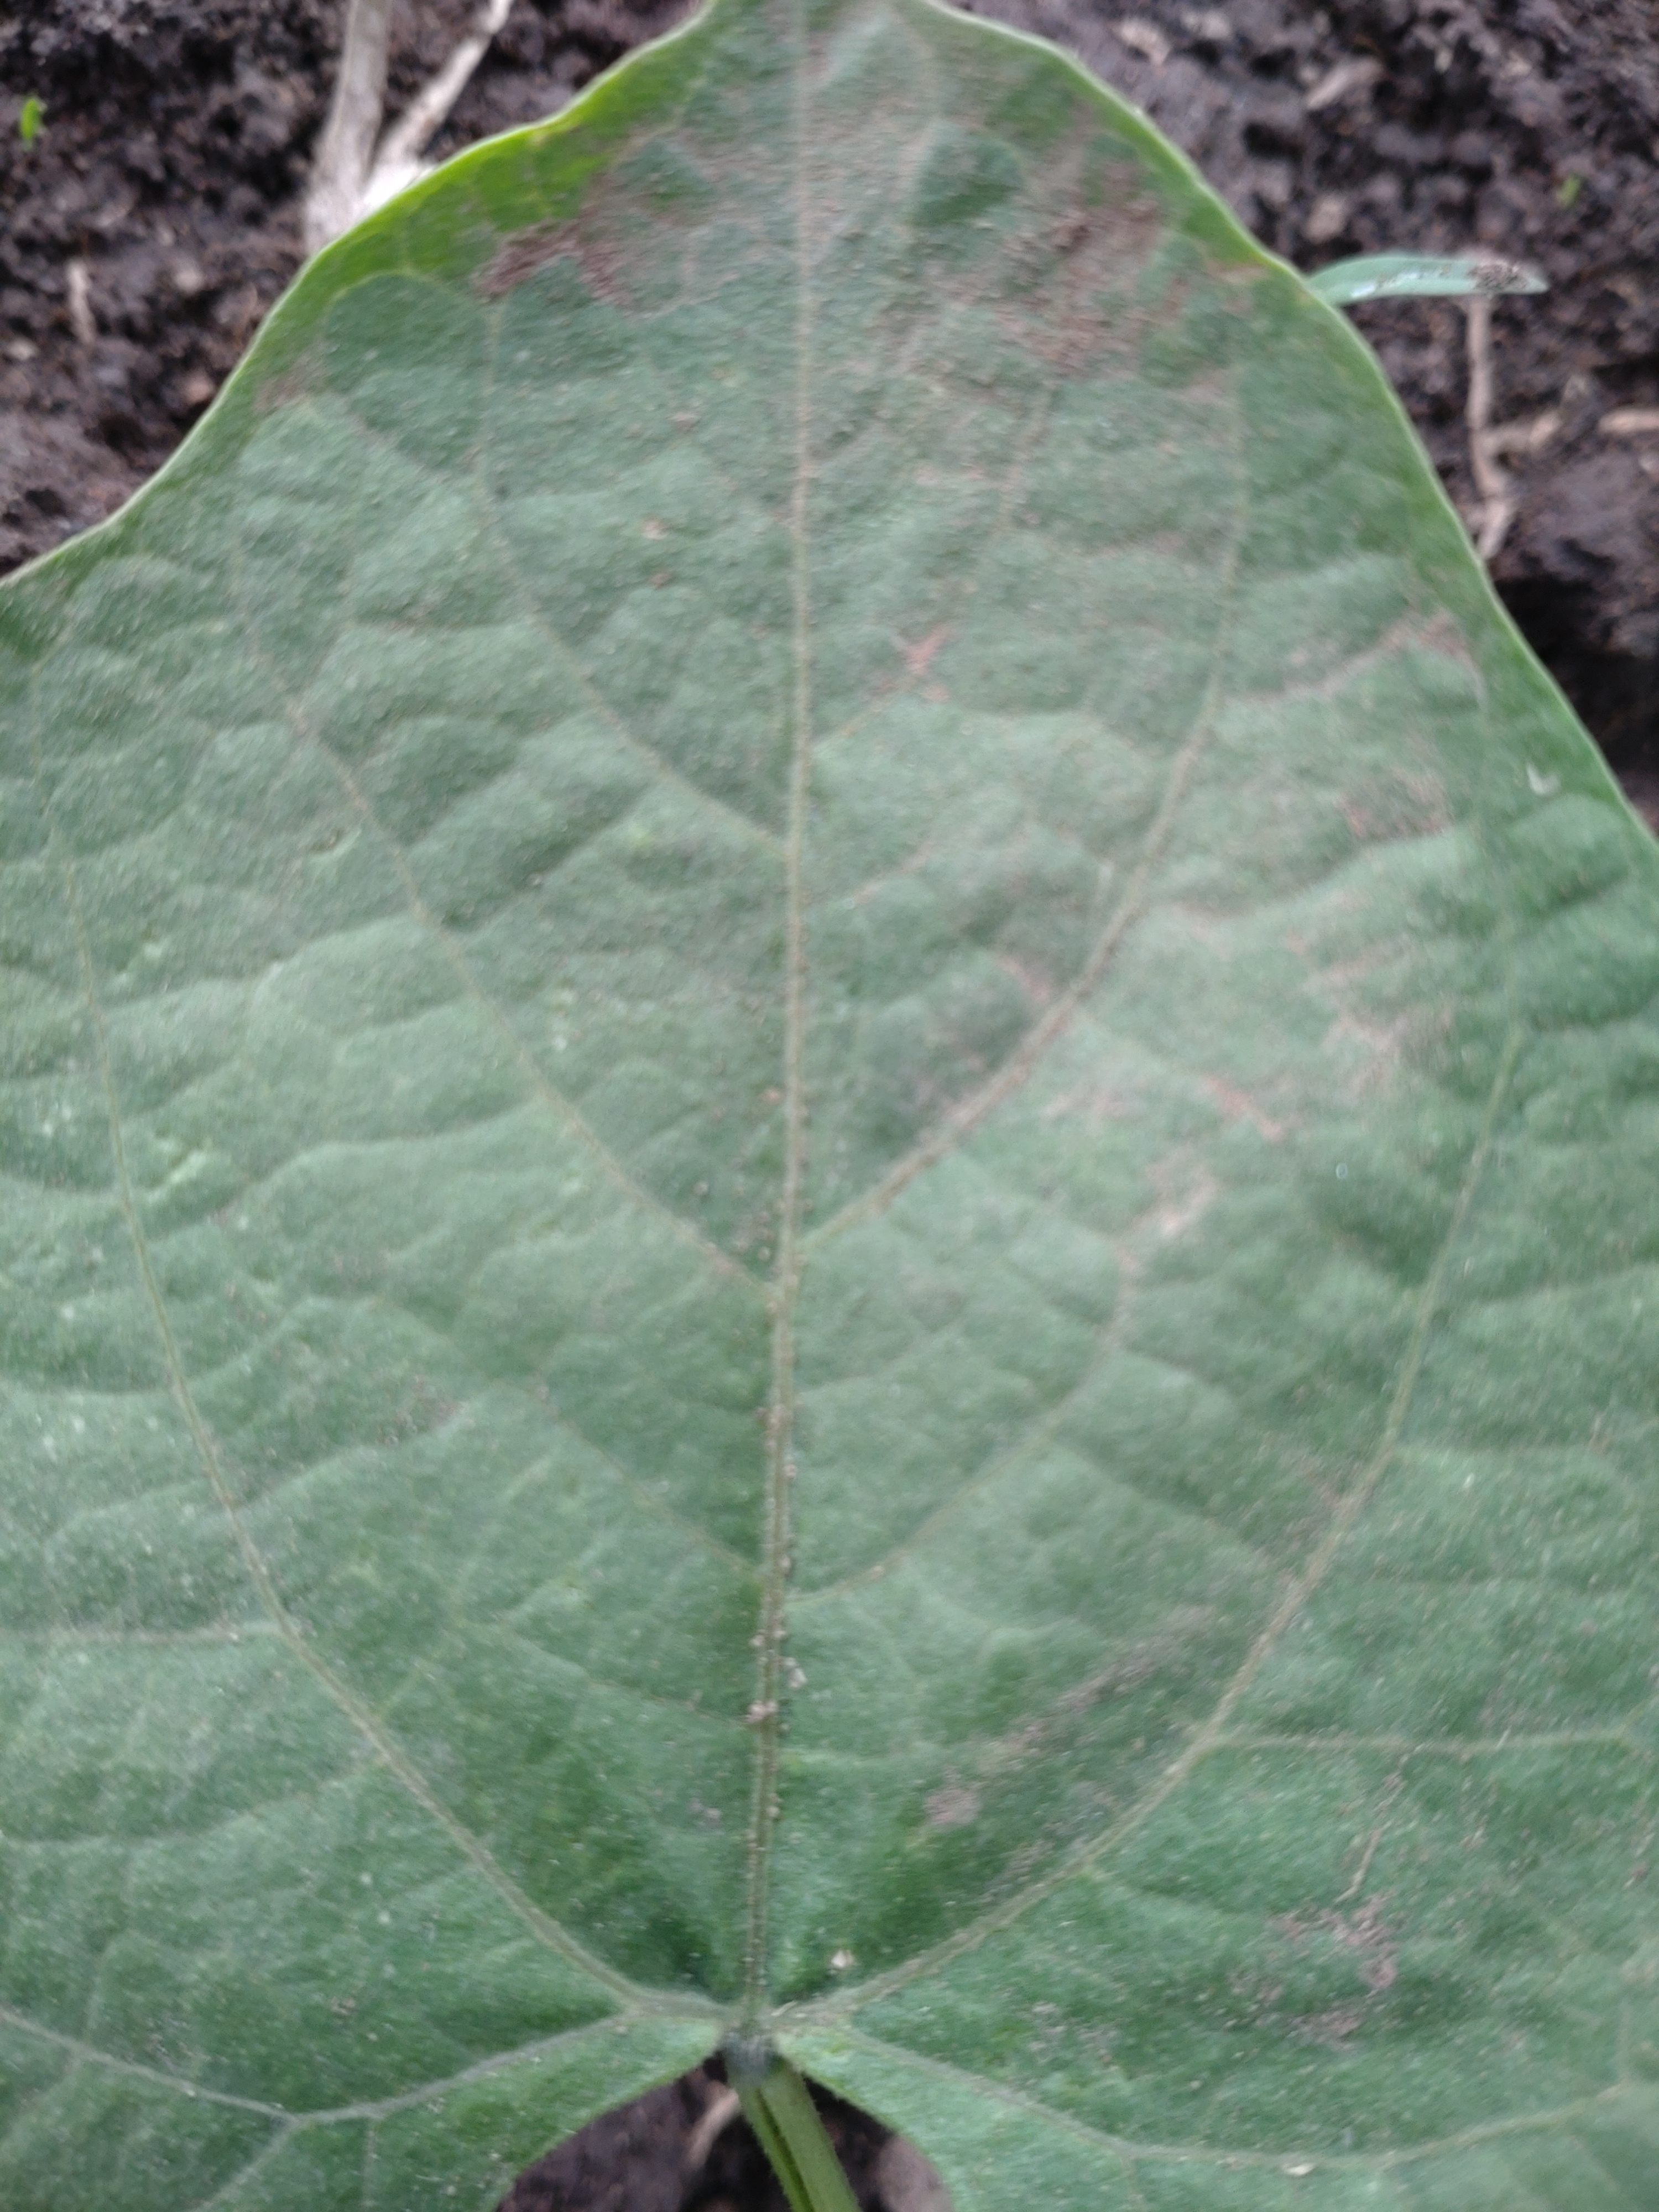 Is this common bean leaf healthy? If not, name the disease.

healthy
